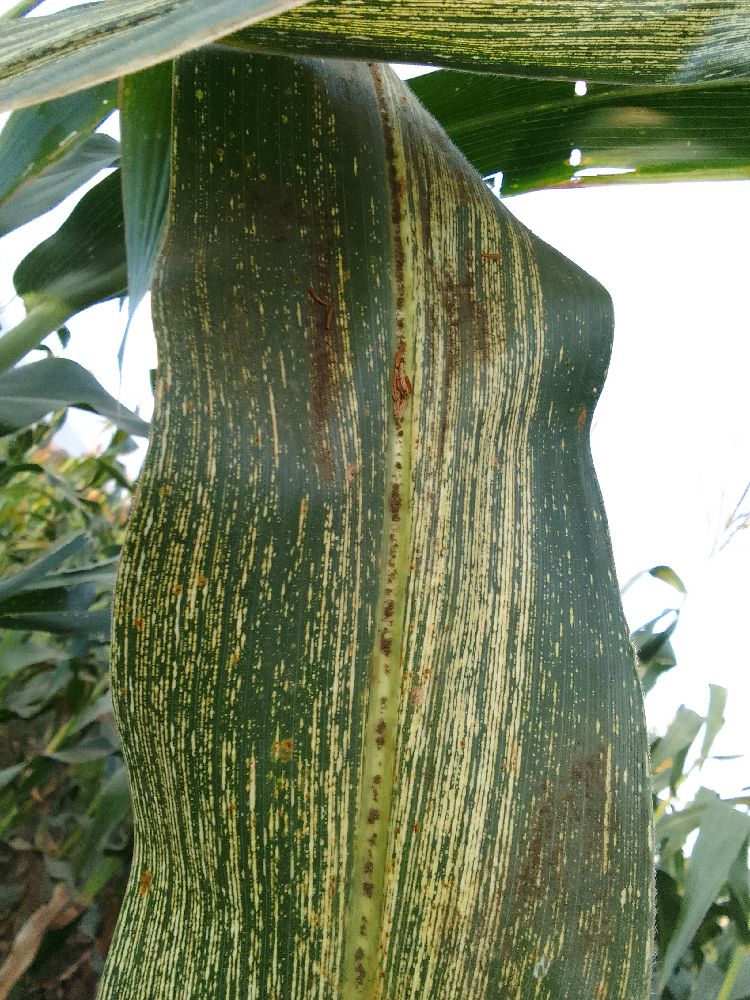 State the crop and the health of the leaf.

maize, maize streak virus
